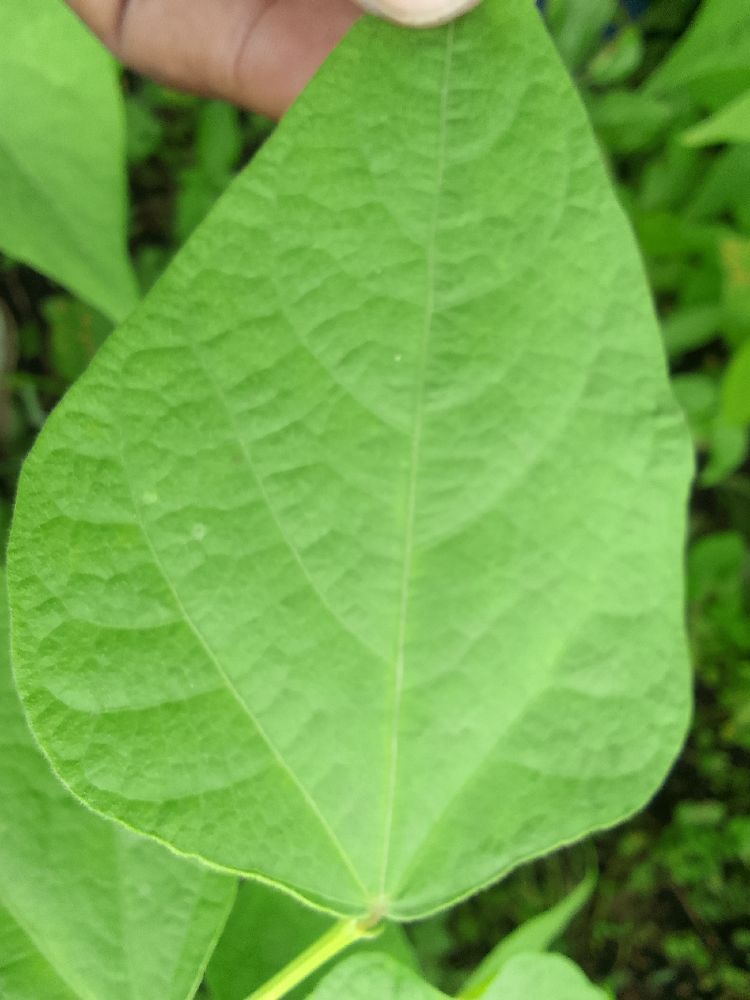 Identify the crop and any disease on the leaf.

common bean, healthy
